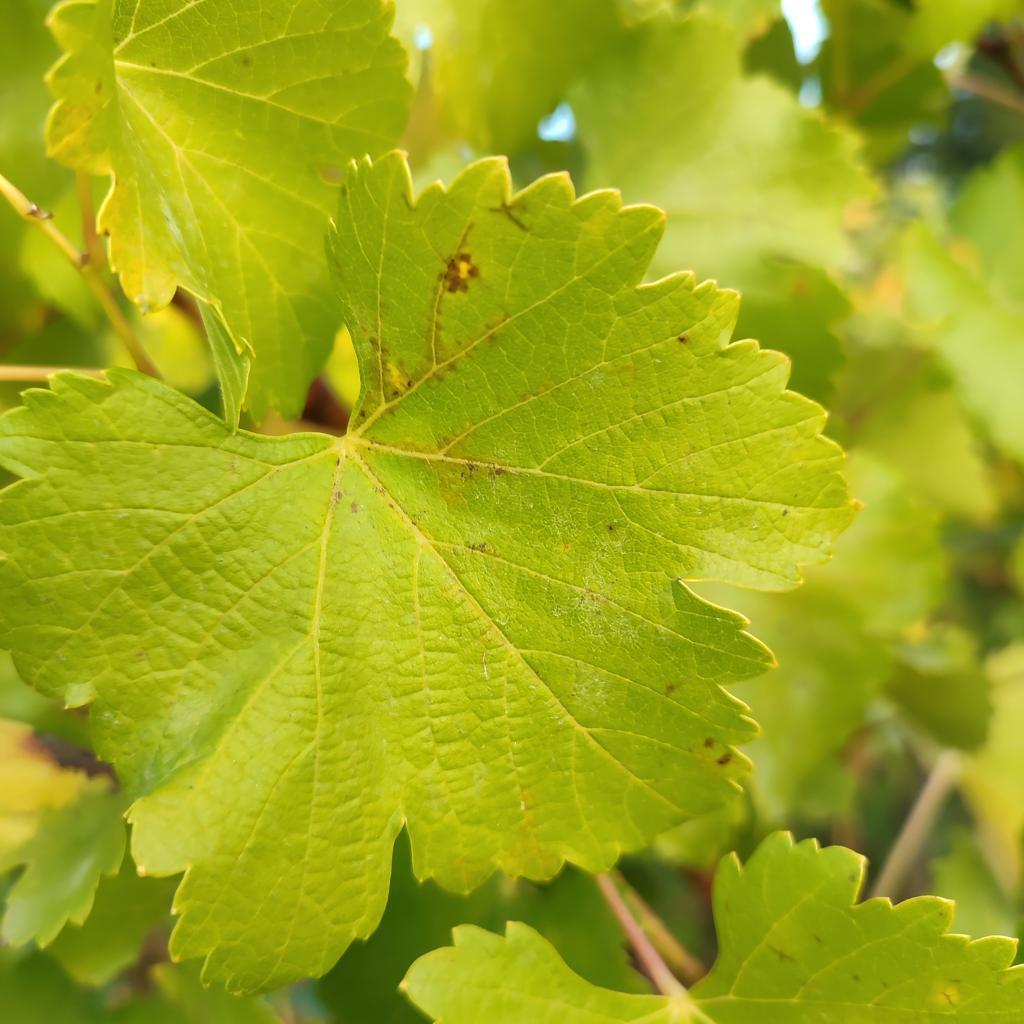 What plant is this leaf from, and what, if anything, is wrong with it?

grapevine, powdery mildew
